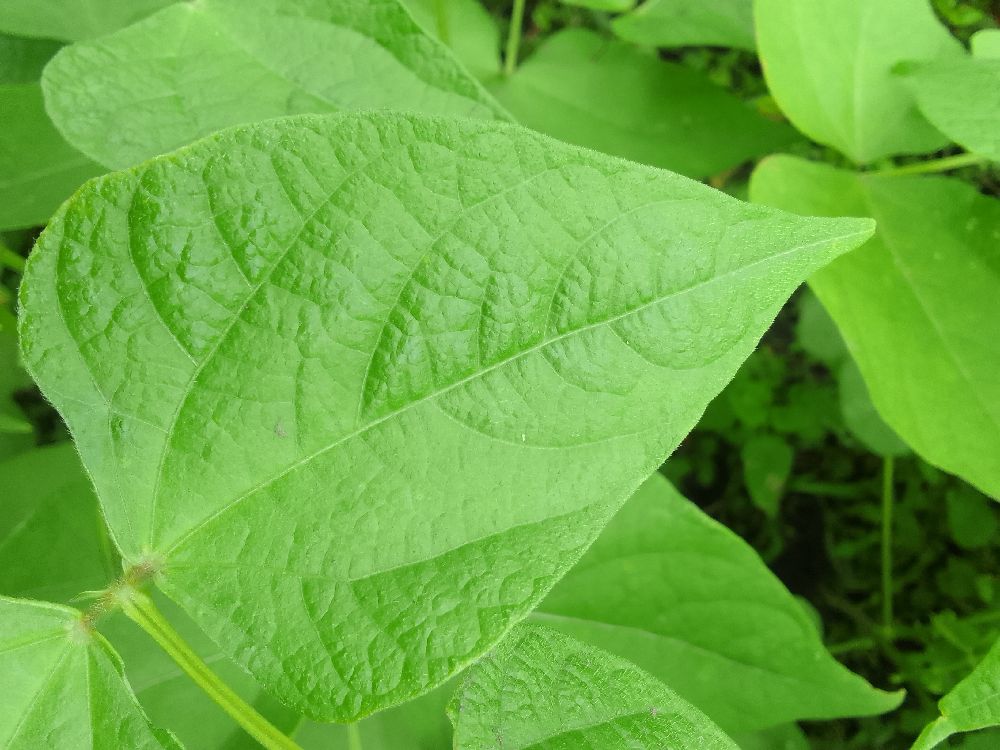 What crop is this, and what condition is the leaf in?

common bean, healthy
